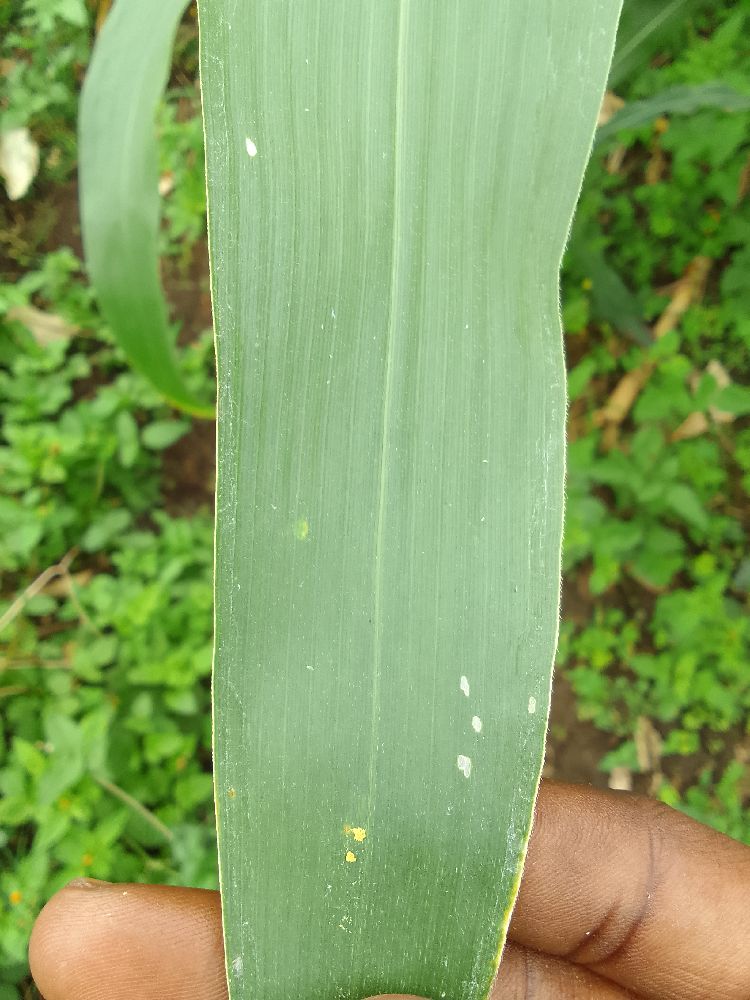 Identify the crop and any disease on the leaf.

maize, healthy
